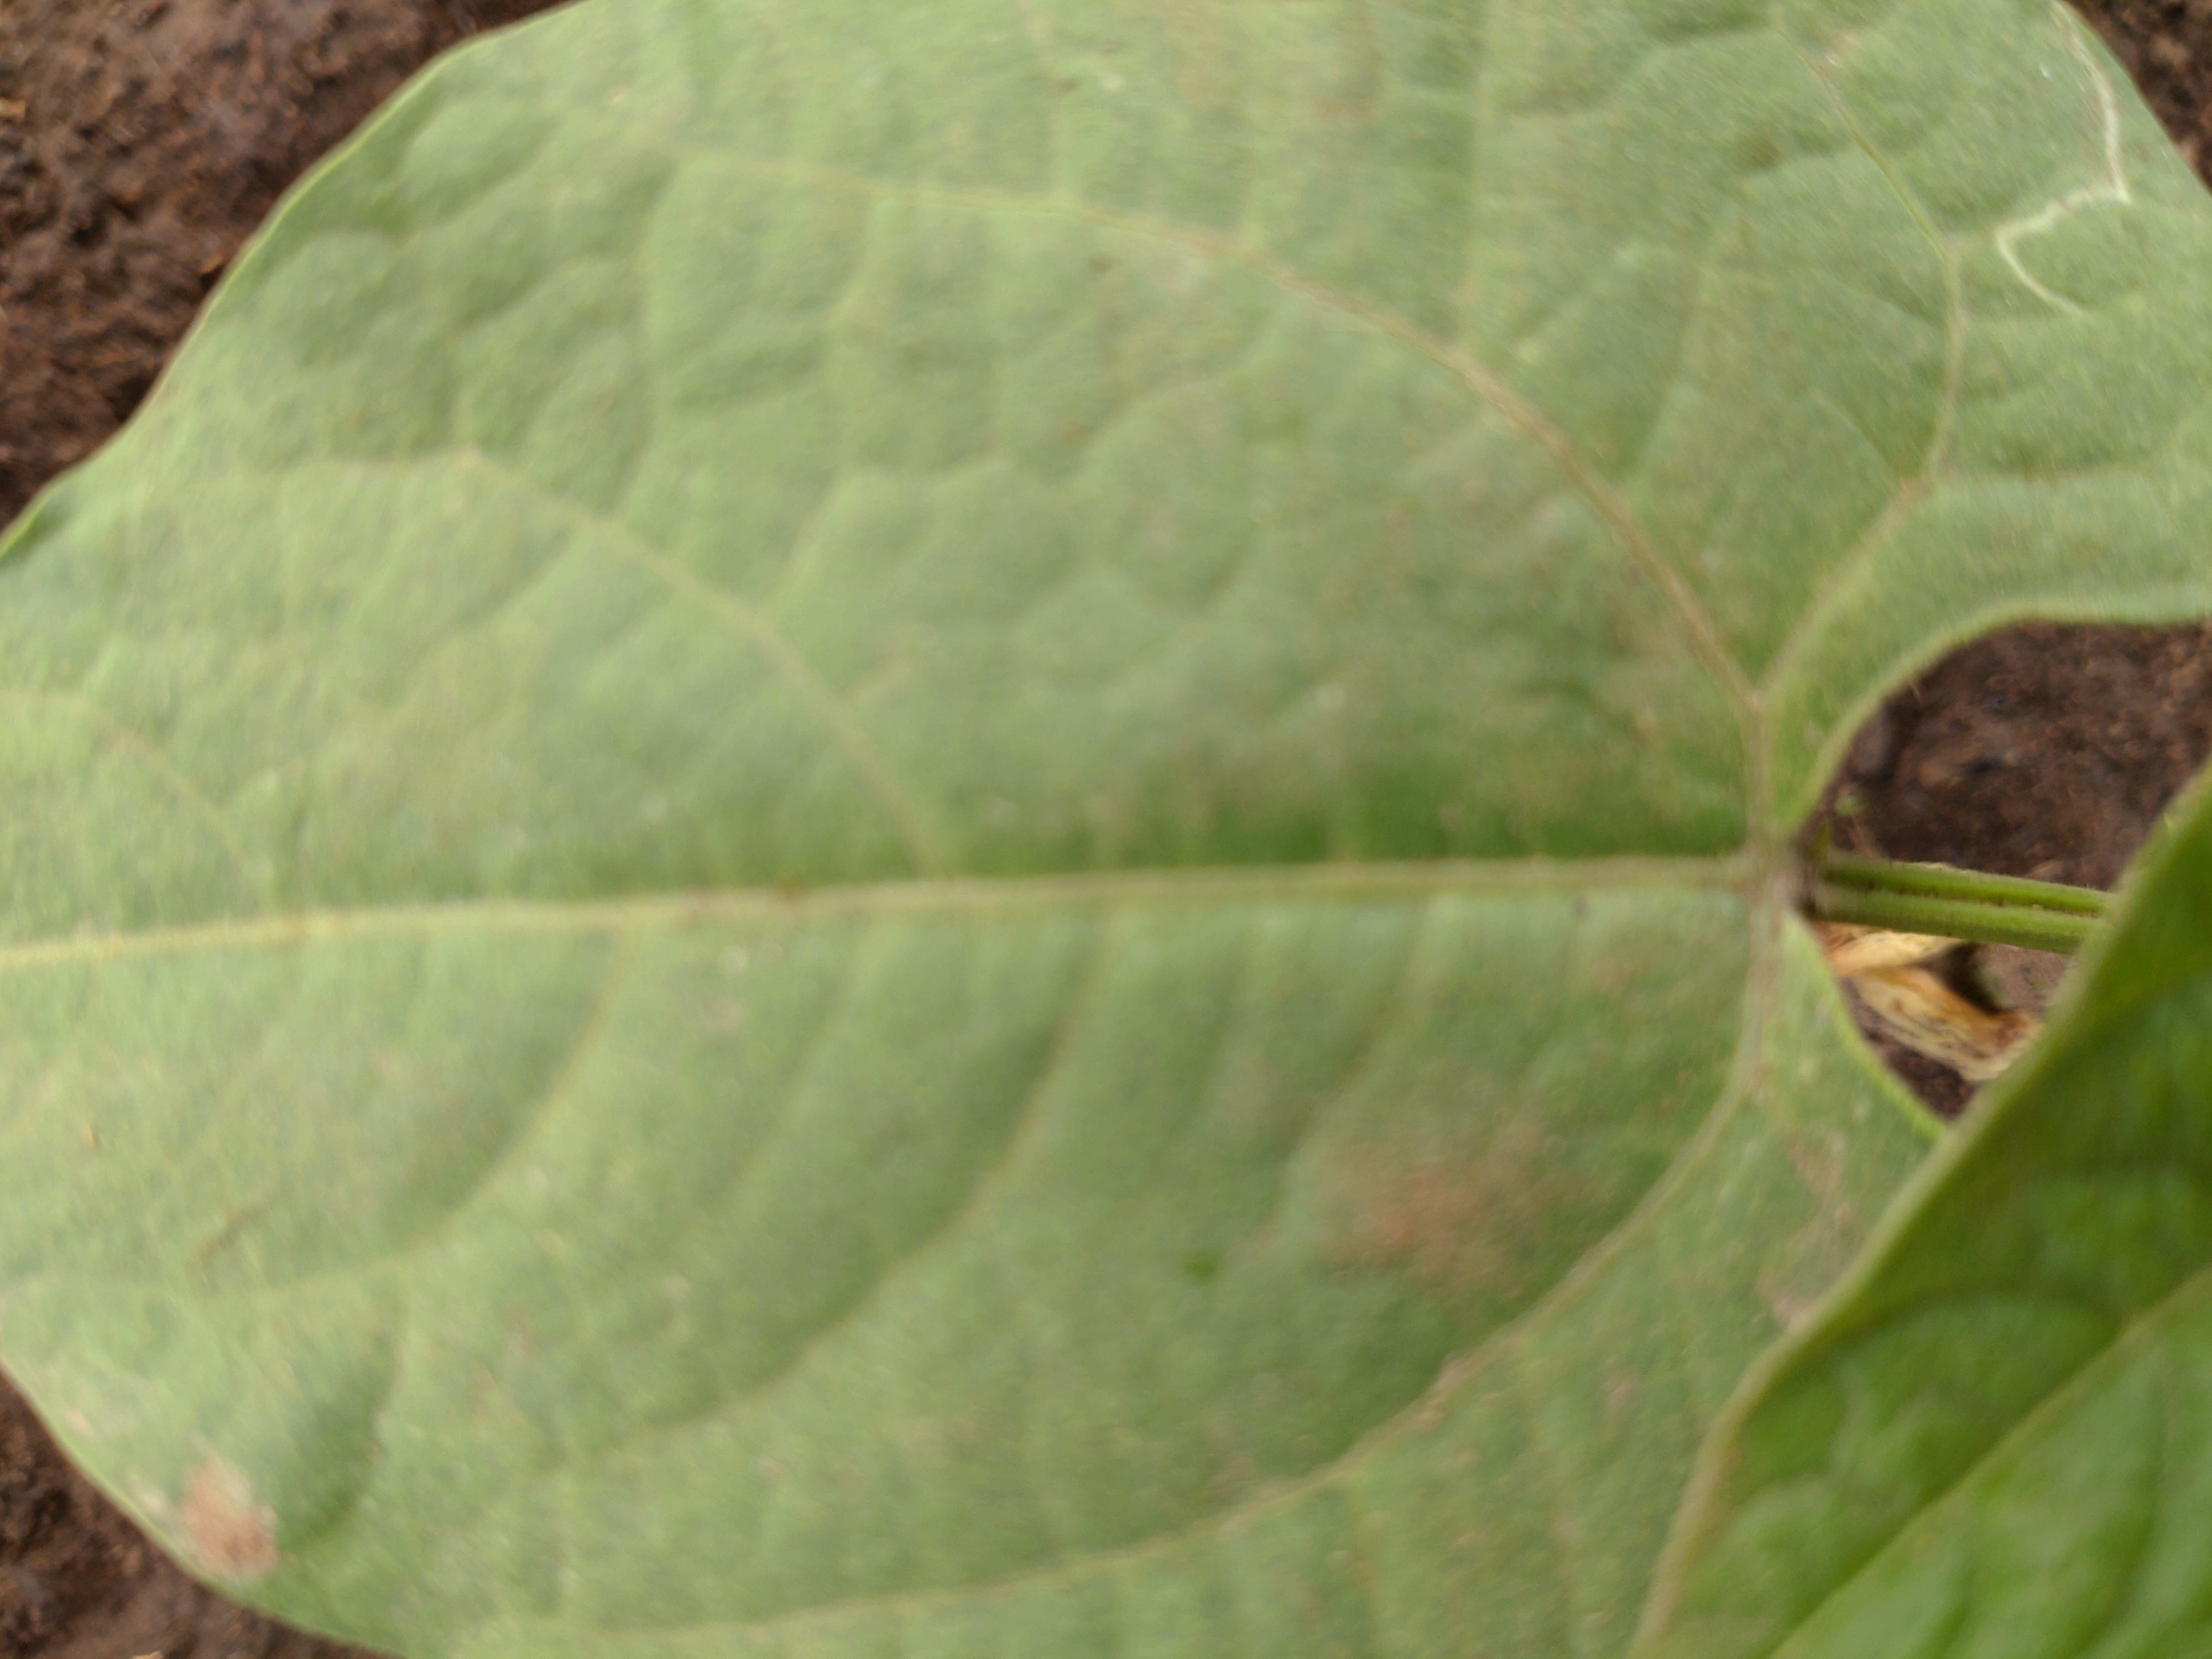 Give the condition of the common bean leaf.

healthy
